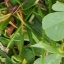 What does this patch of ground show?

unstructured weed
